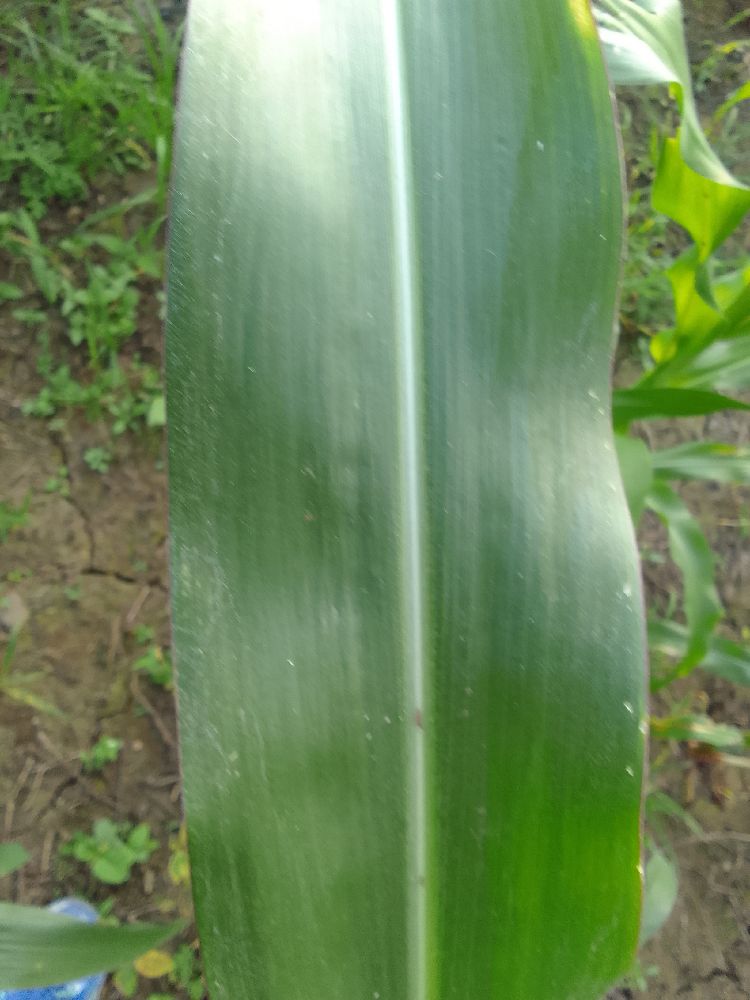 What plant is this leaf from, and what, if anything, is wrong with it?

maize, healthy
